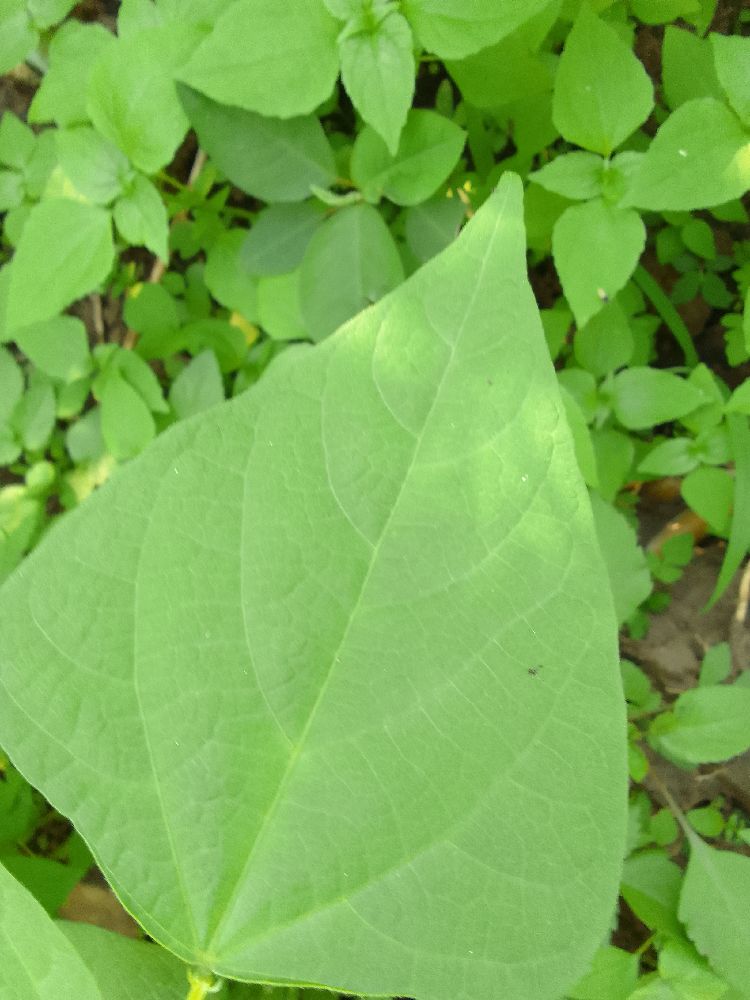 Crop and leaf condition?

common bean, healthy
